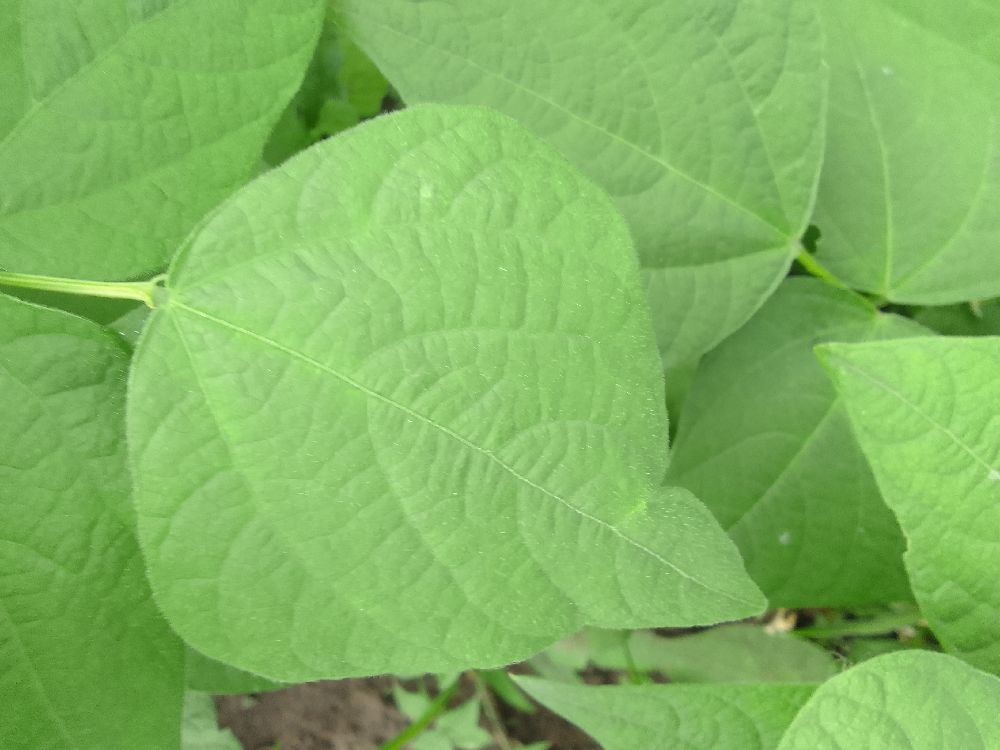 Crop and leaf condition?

common bean, healthy
